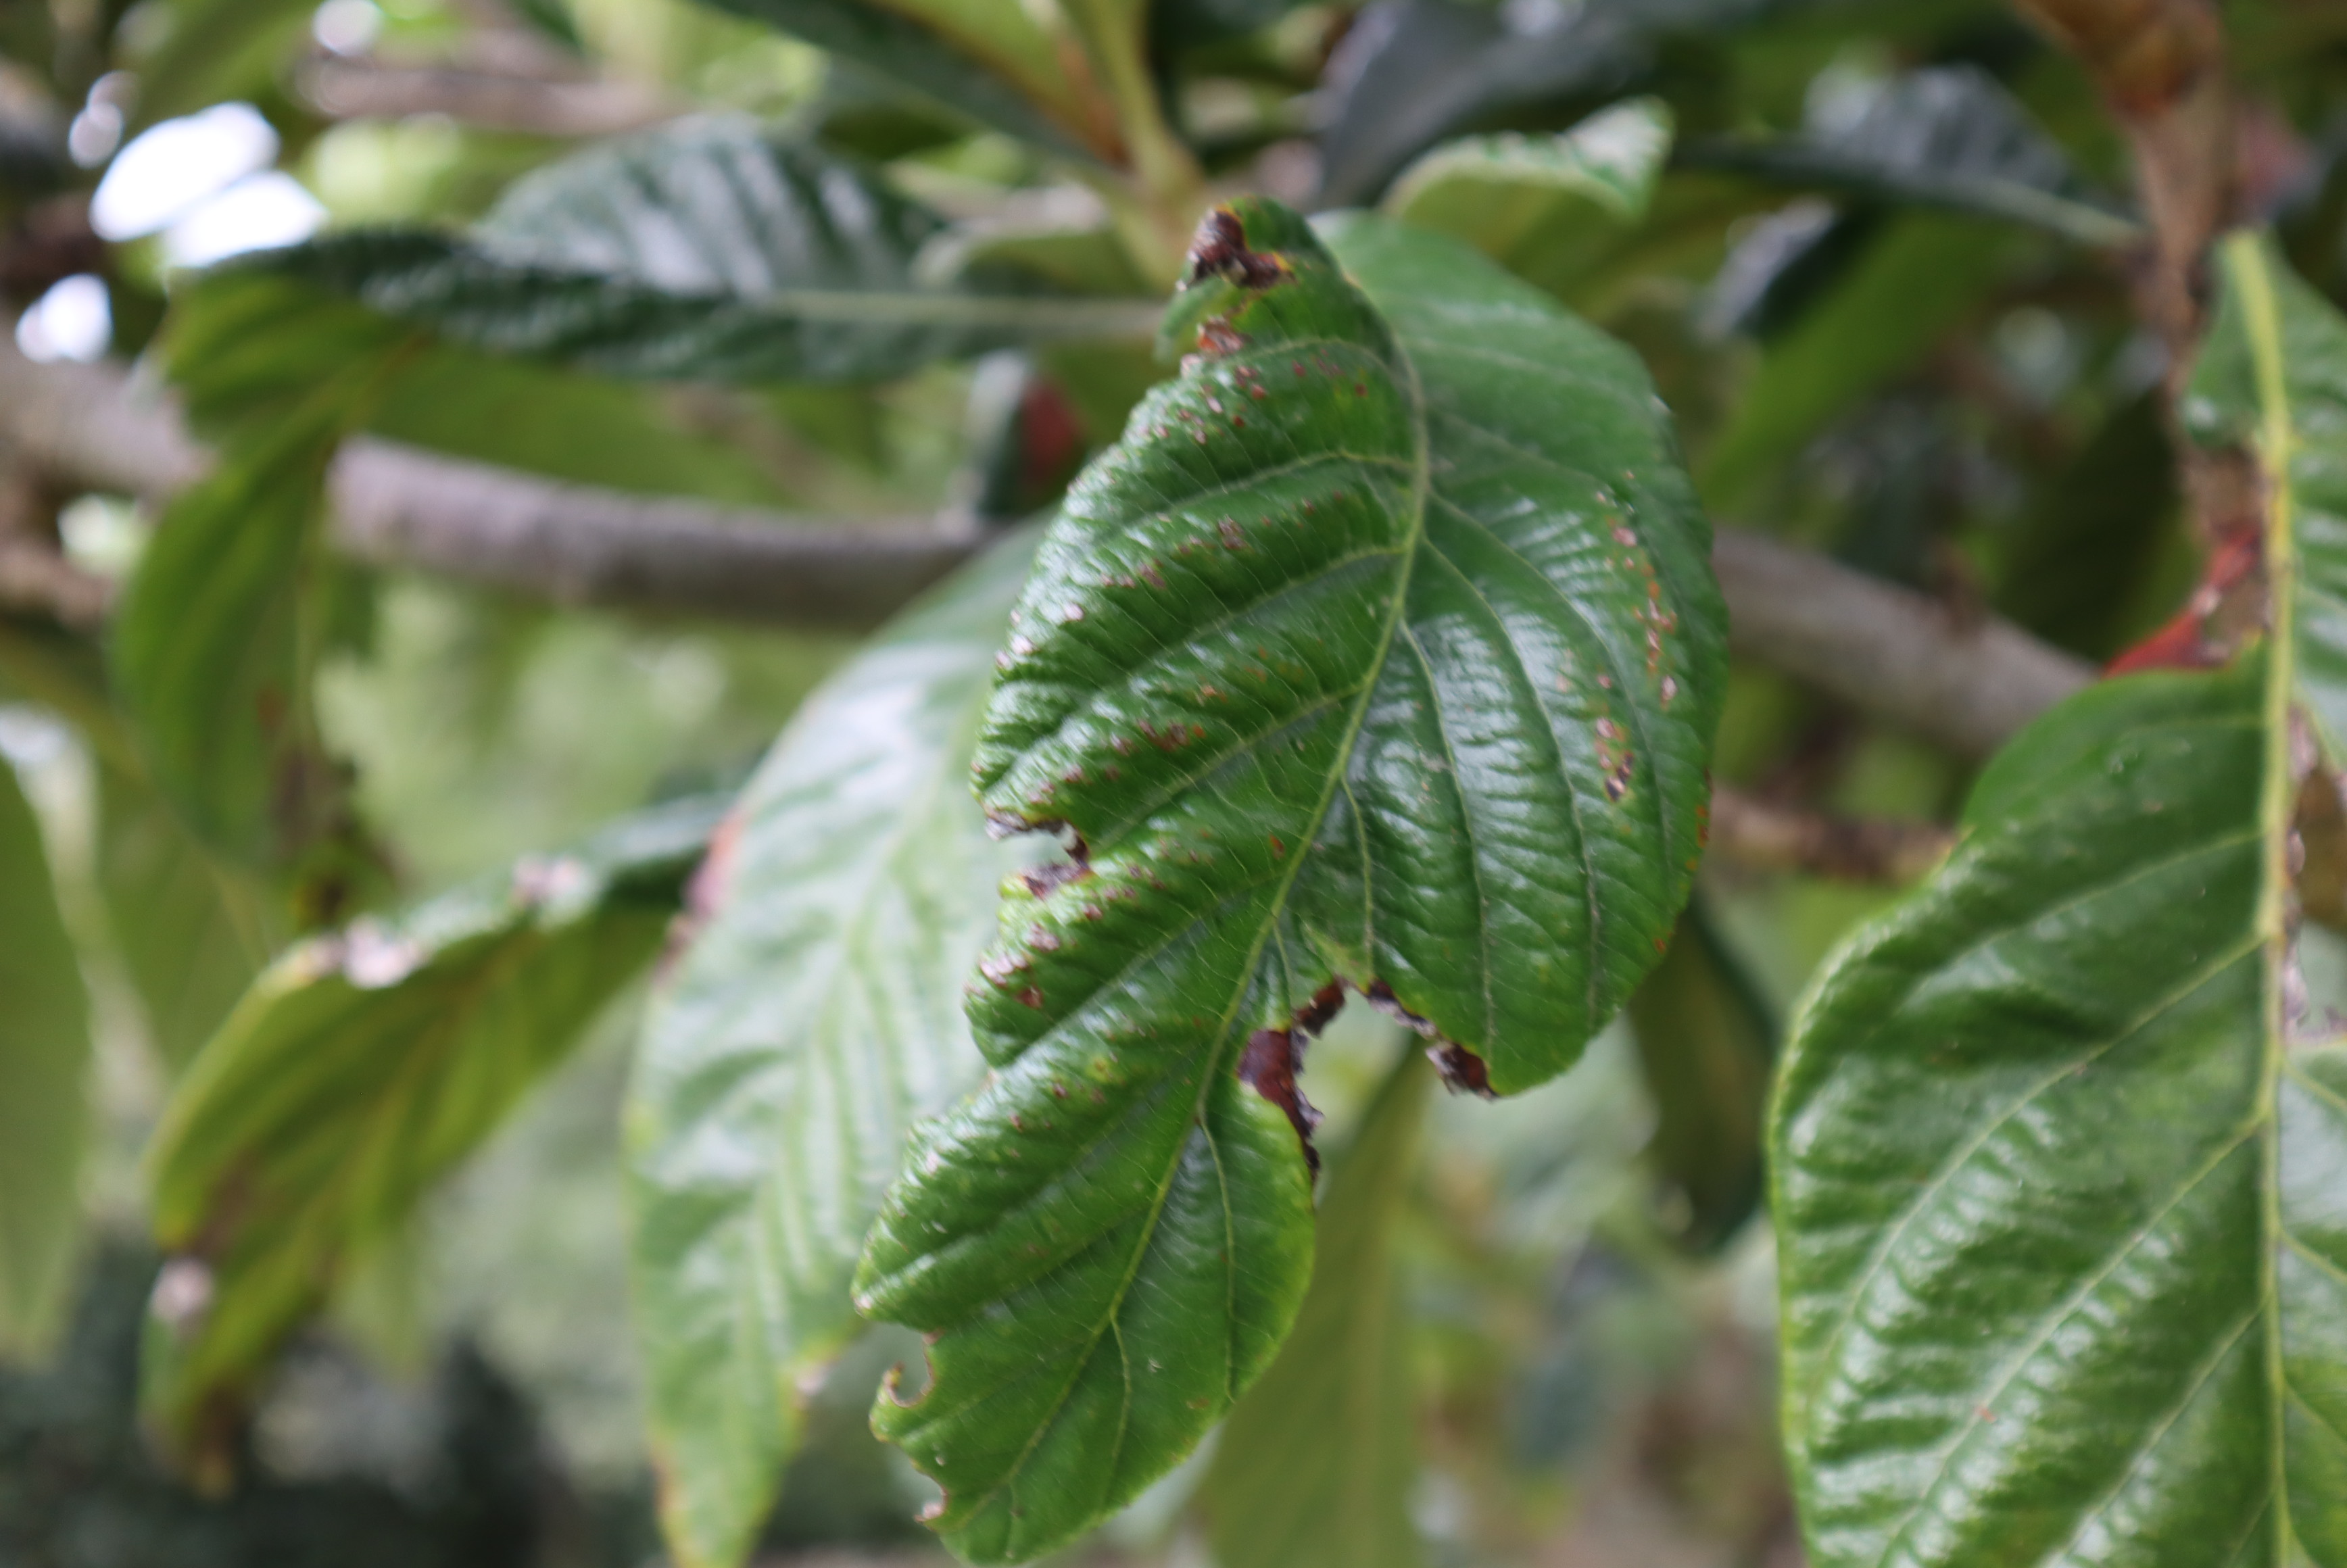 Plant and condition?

japanese medlar, scab
